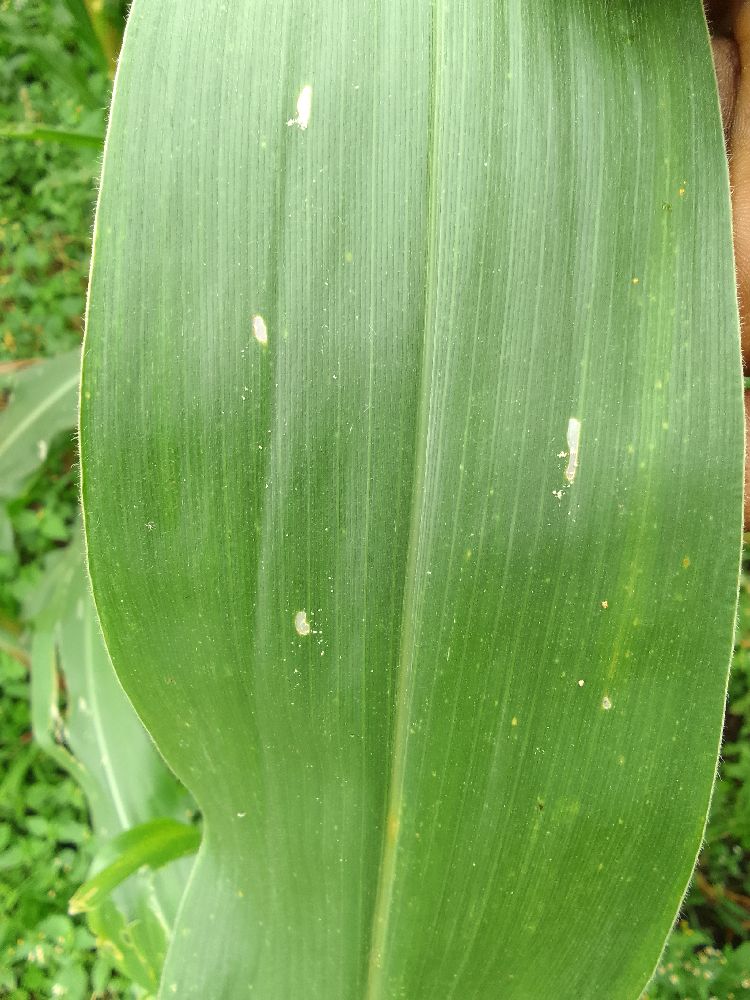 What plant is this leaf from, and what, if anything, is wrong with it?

maize, healthy
